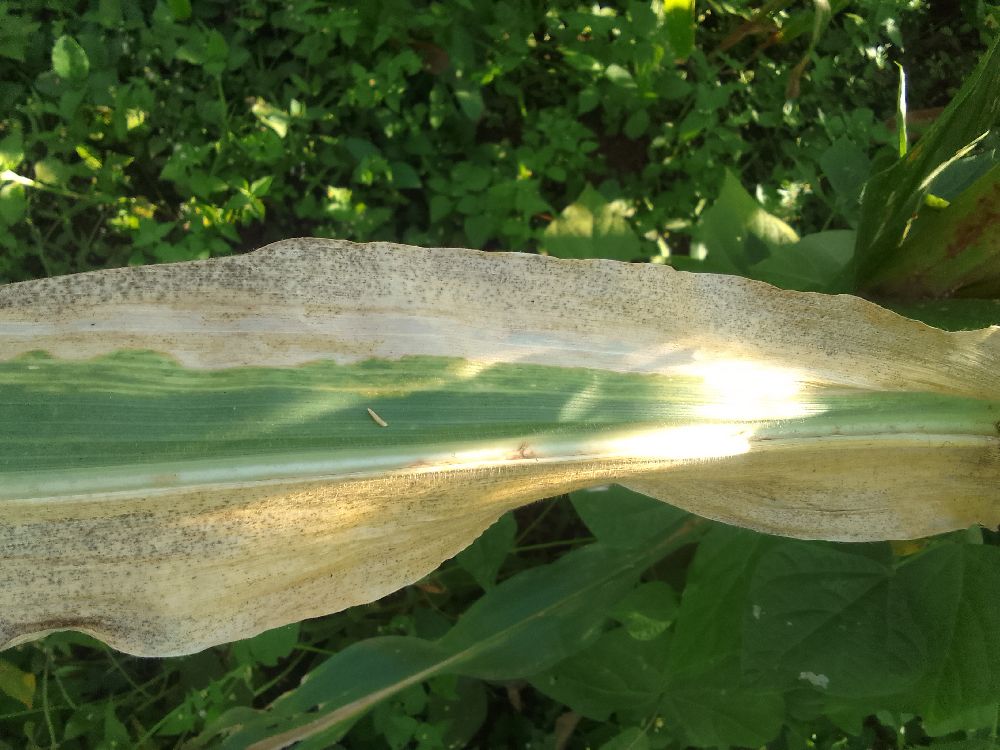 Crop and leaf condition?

maize, maize lethal necrosis
